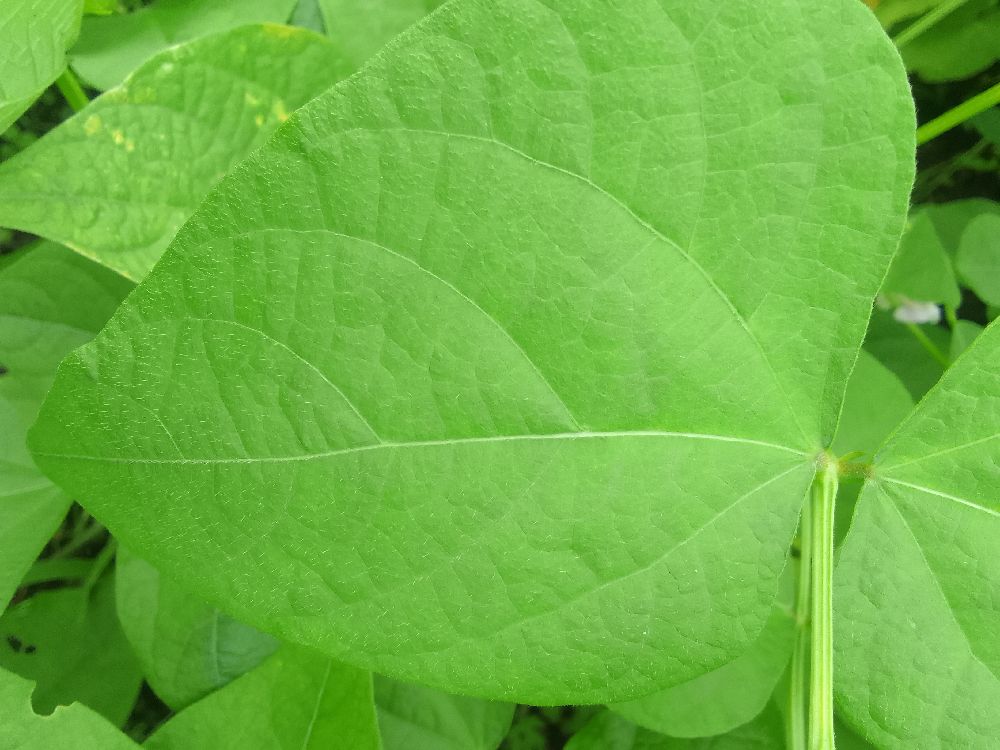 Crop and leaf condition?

common bean, healthy
